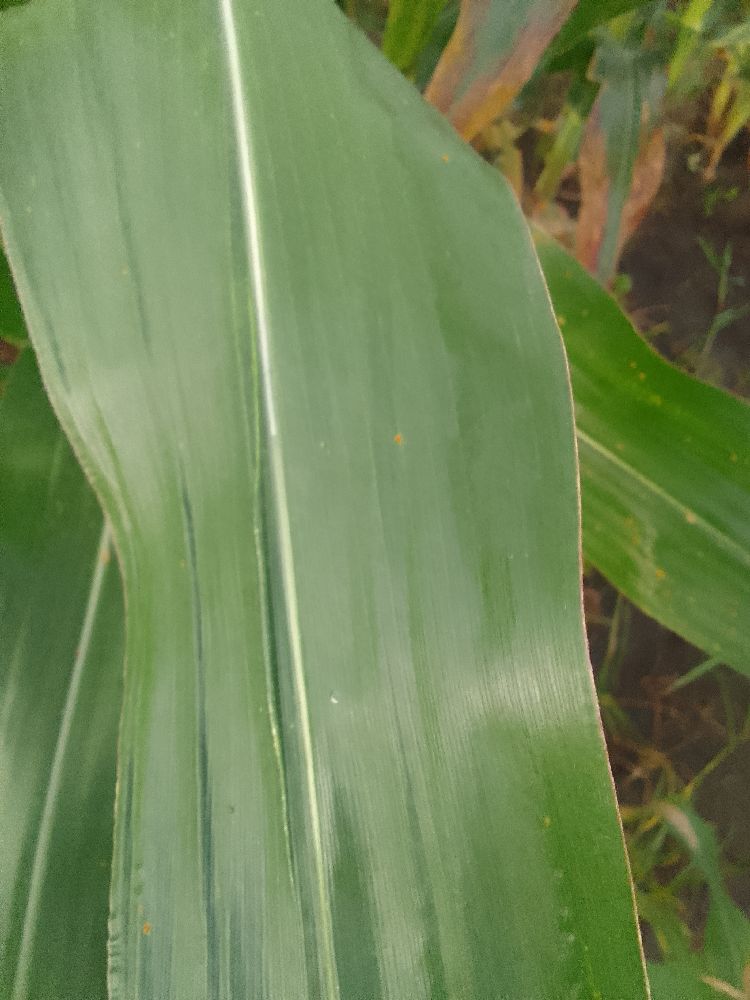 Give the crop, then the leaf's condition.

common bean, healthy
